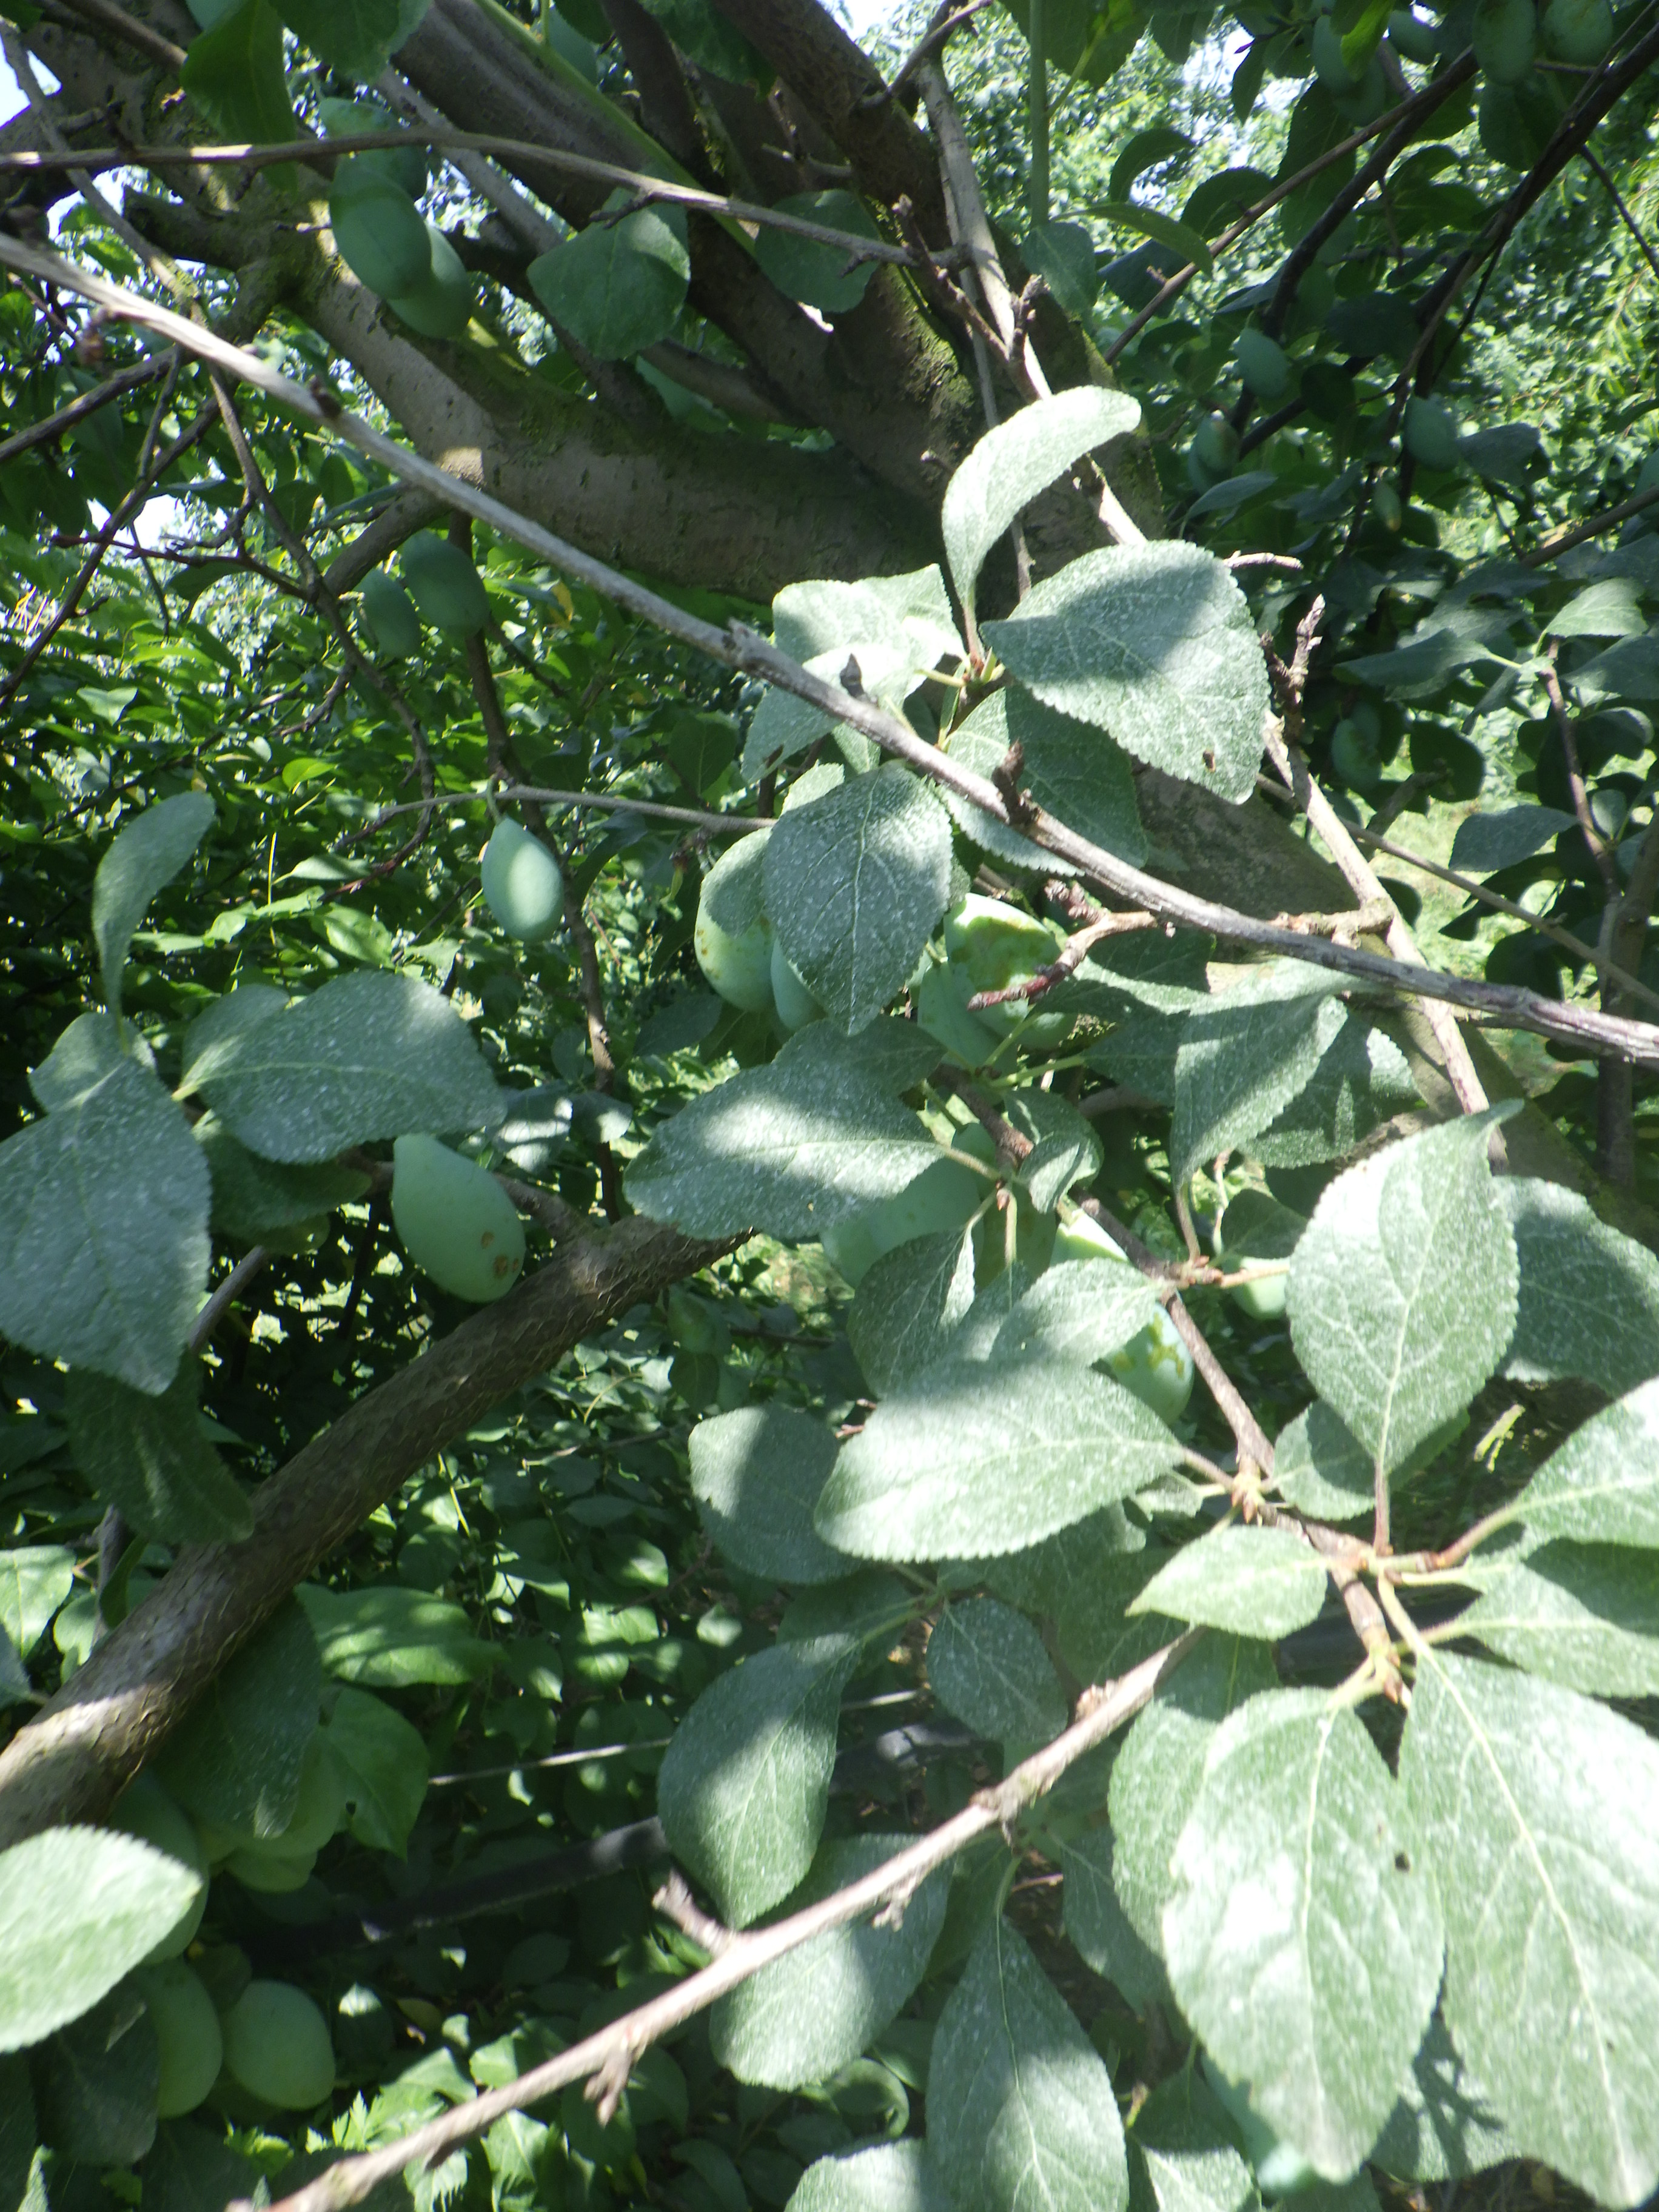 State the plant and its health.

plum, shot hole disease
